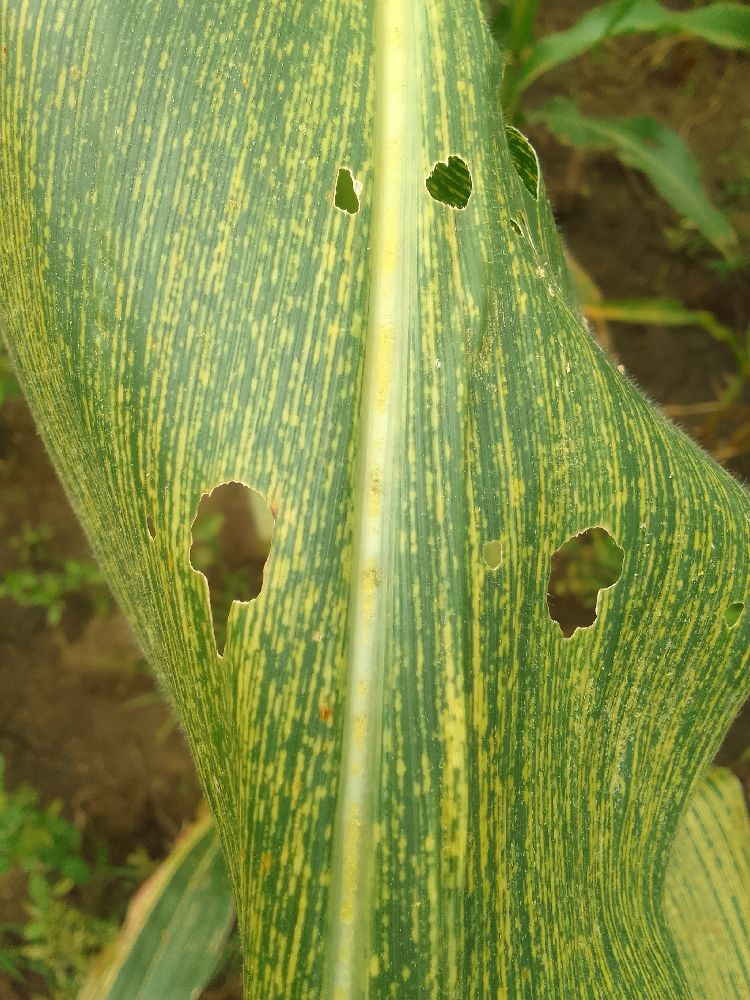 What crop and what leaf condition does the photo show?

maize, maize streak virus
